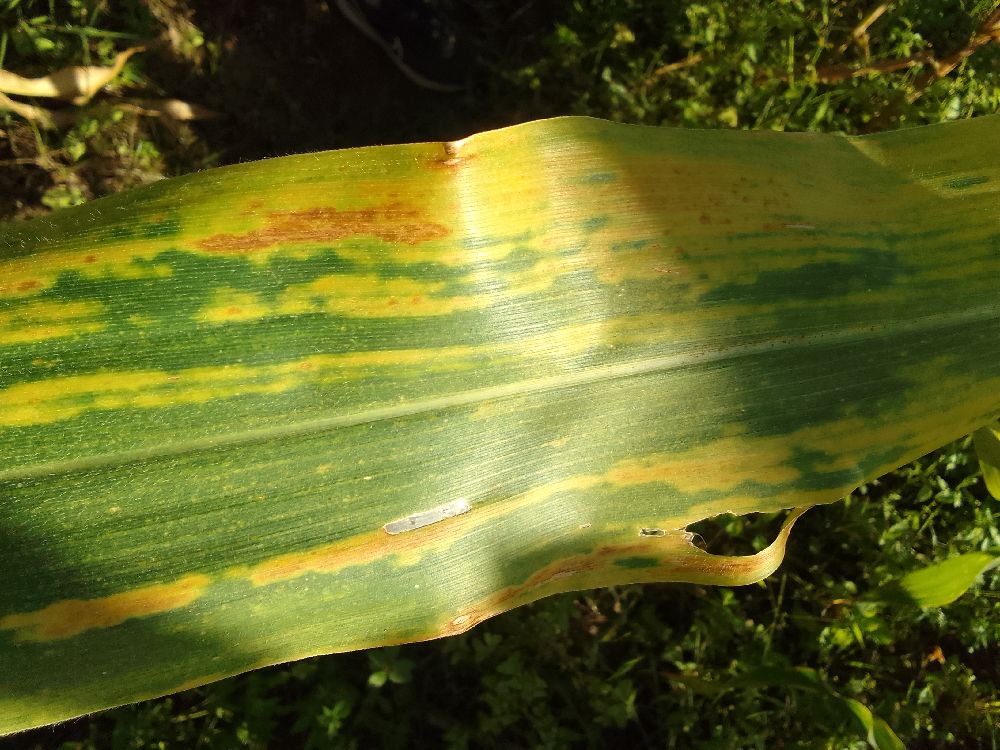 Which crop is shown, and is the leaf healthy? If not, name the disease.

maize, maize lethal necrosis
